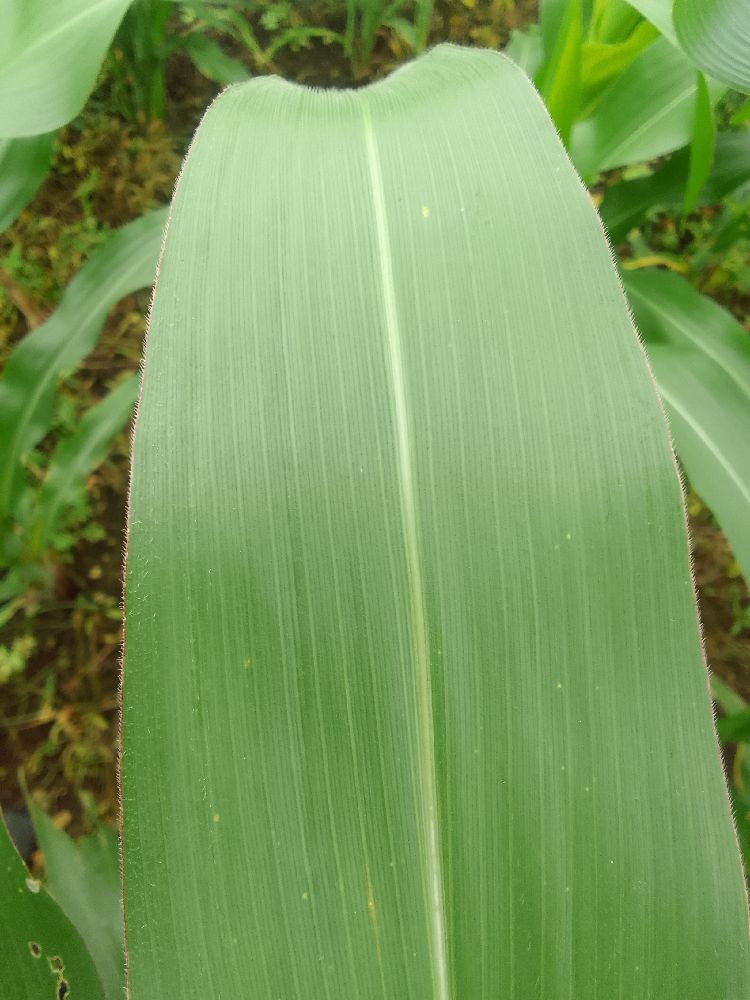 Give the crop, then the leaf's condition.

maize, healthy
